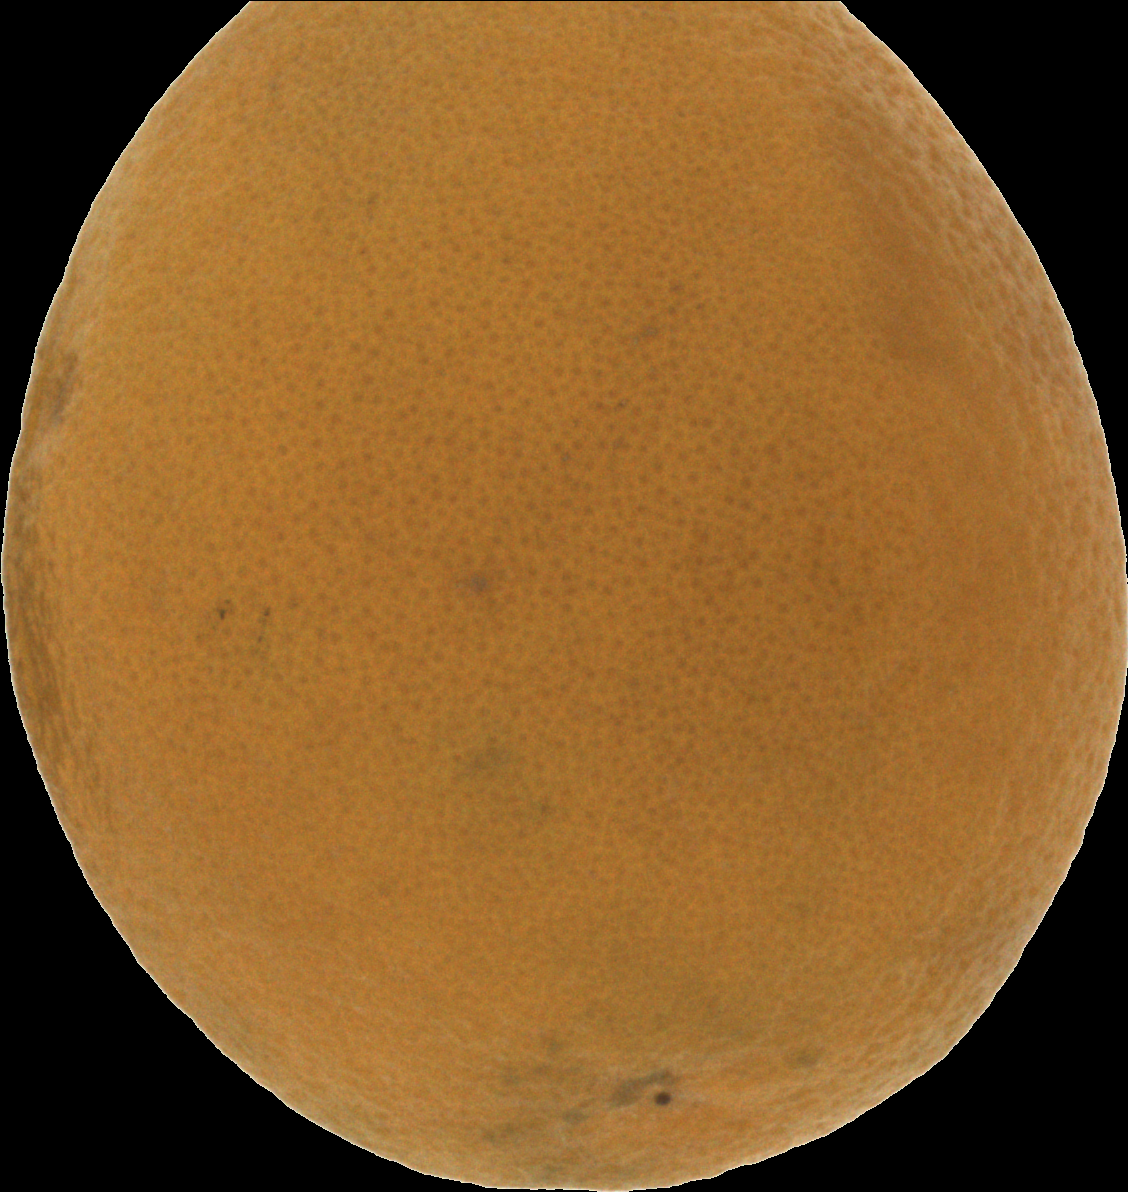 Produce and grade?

orange, bad
